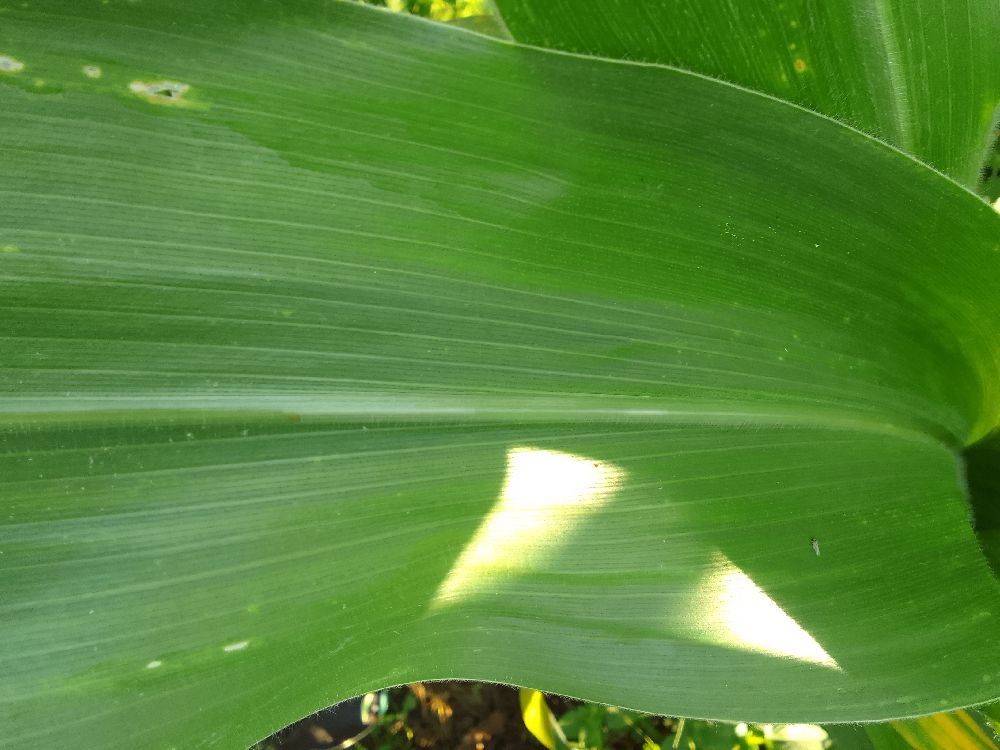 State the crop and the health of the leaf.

maize, healthy
